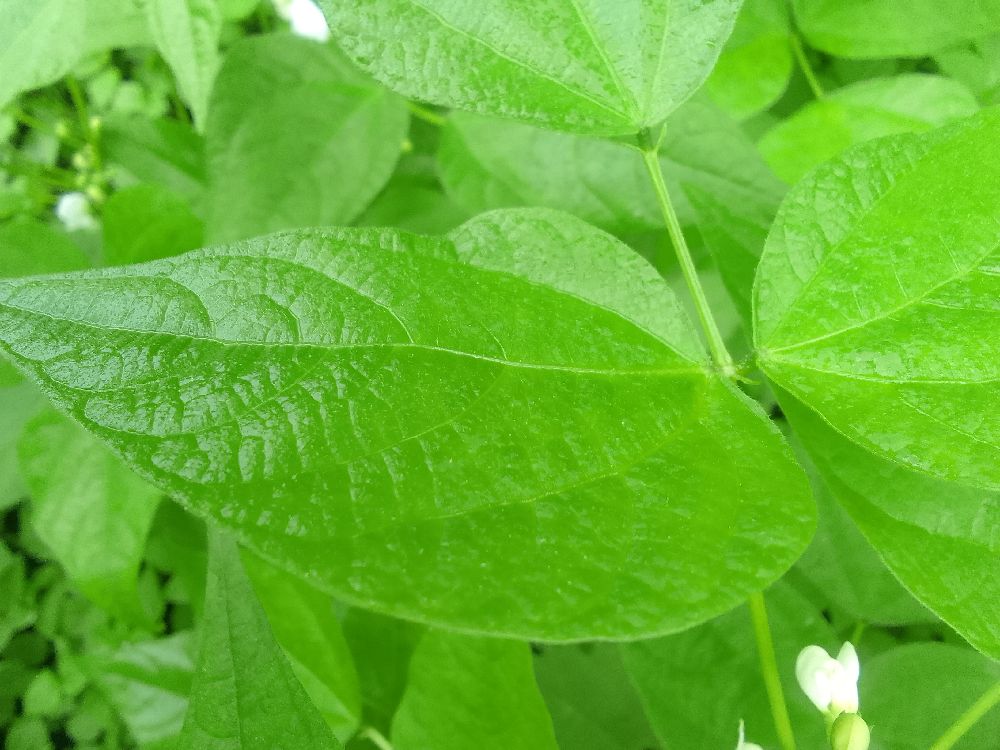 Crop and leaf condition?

common bean, healthy
